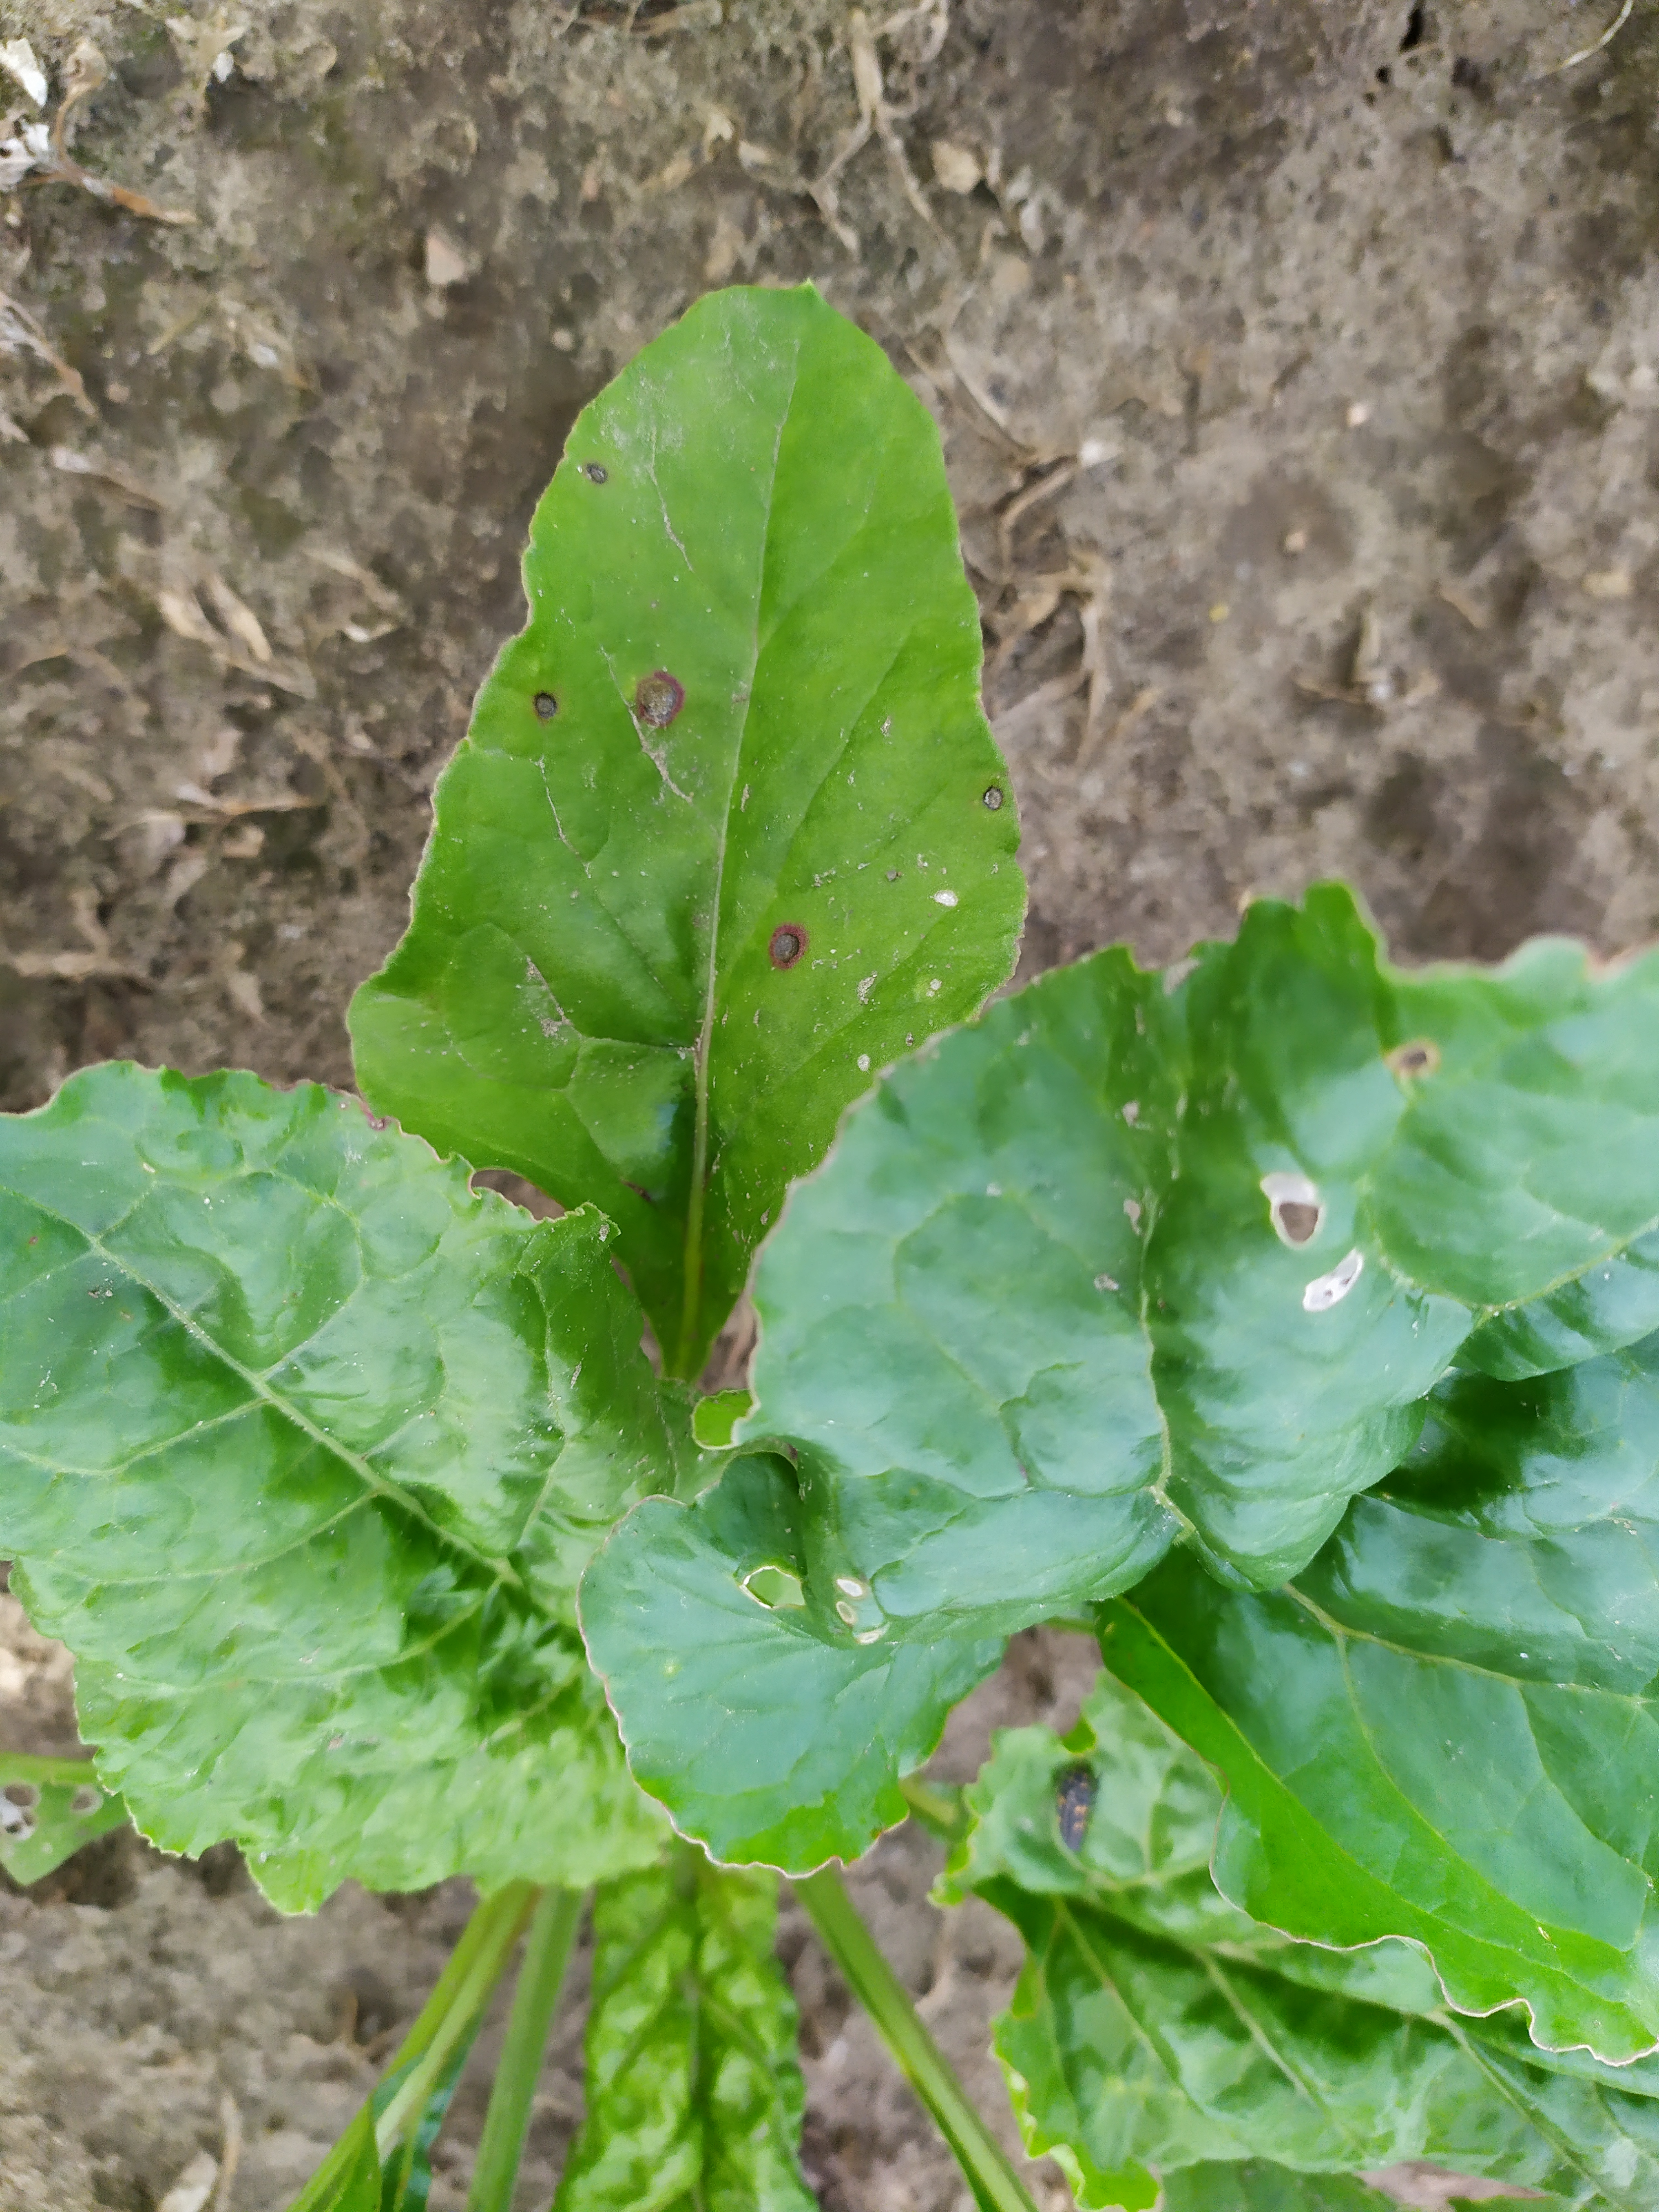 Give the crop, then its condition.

beet, cercospora
